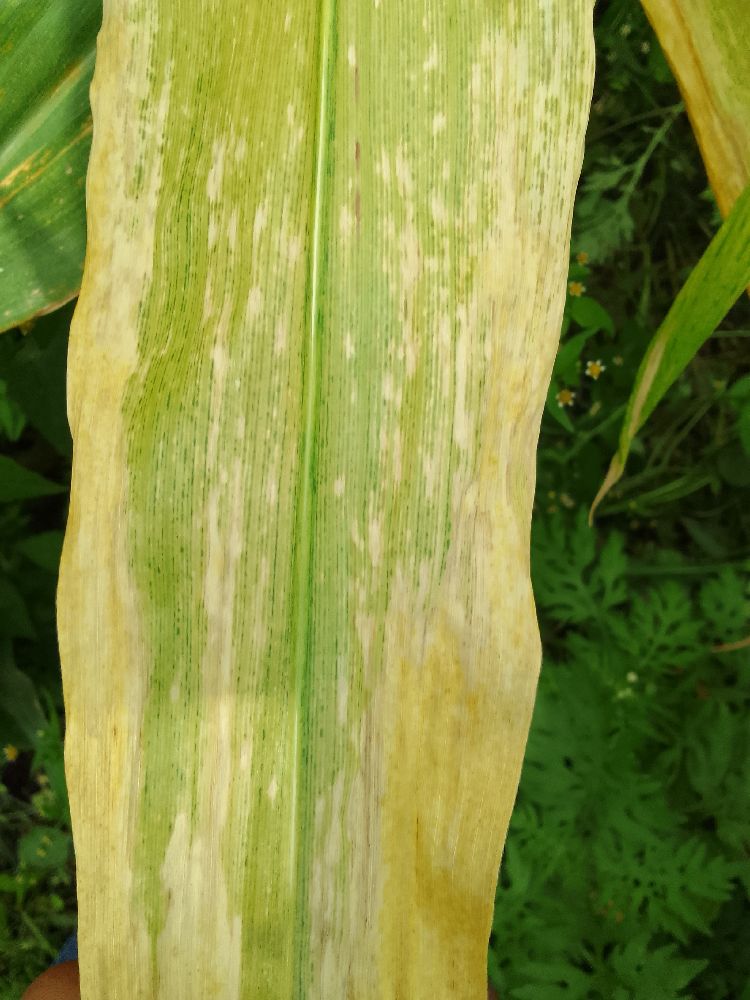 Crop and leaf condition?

maize, maize lethal necrosis
